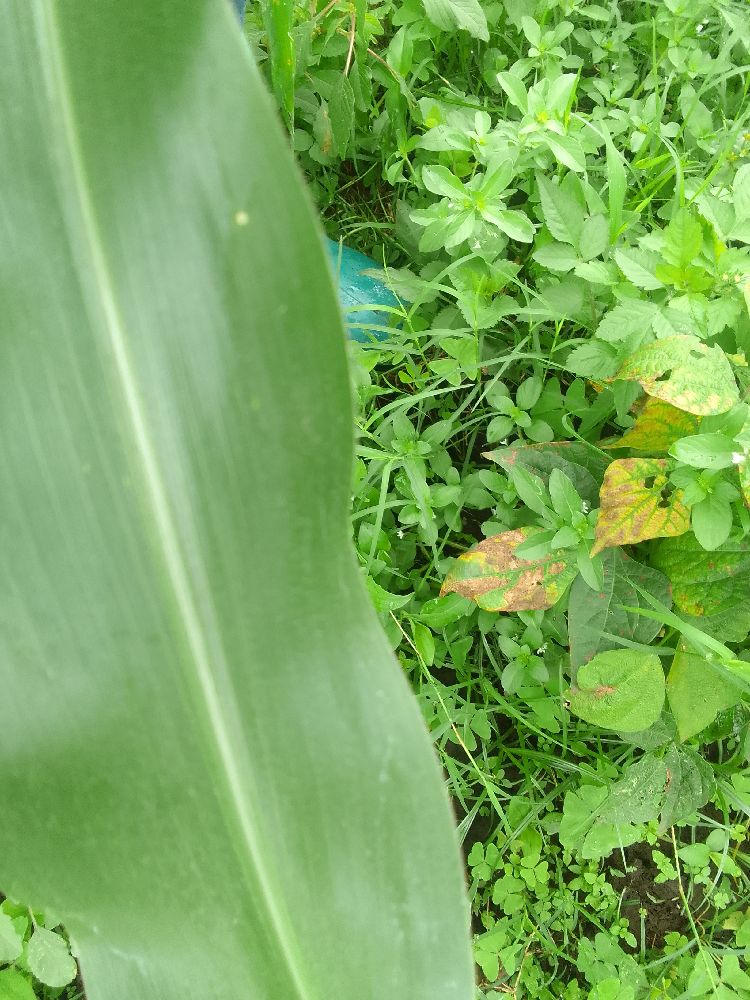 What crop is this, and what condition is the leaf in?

maize, healthy
